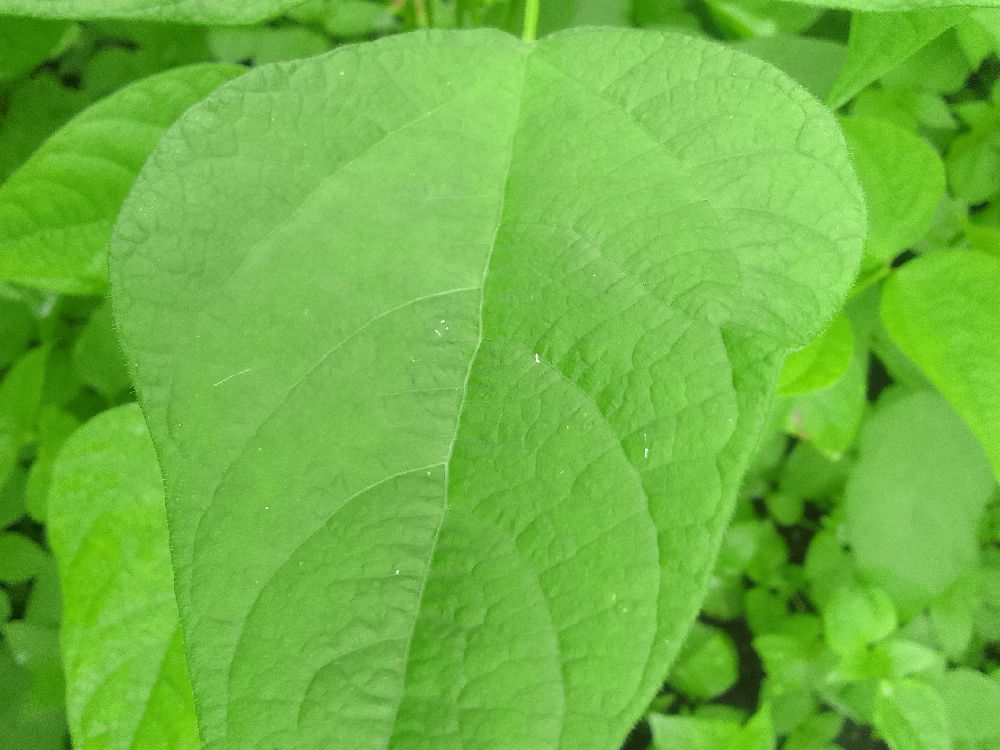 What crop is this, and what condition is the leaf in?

common bean, healthy
